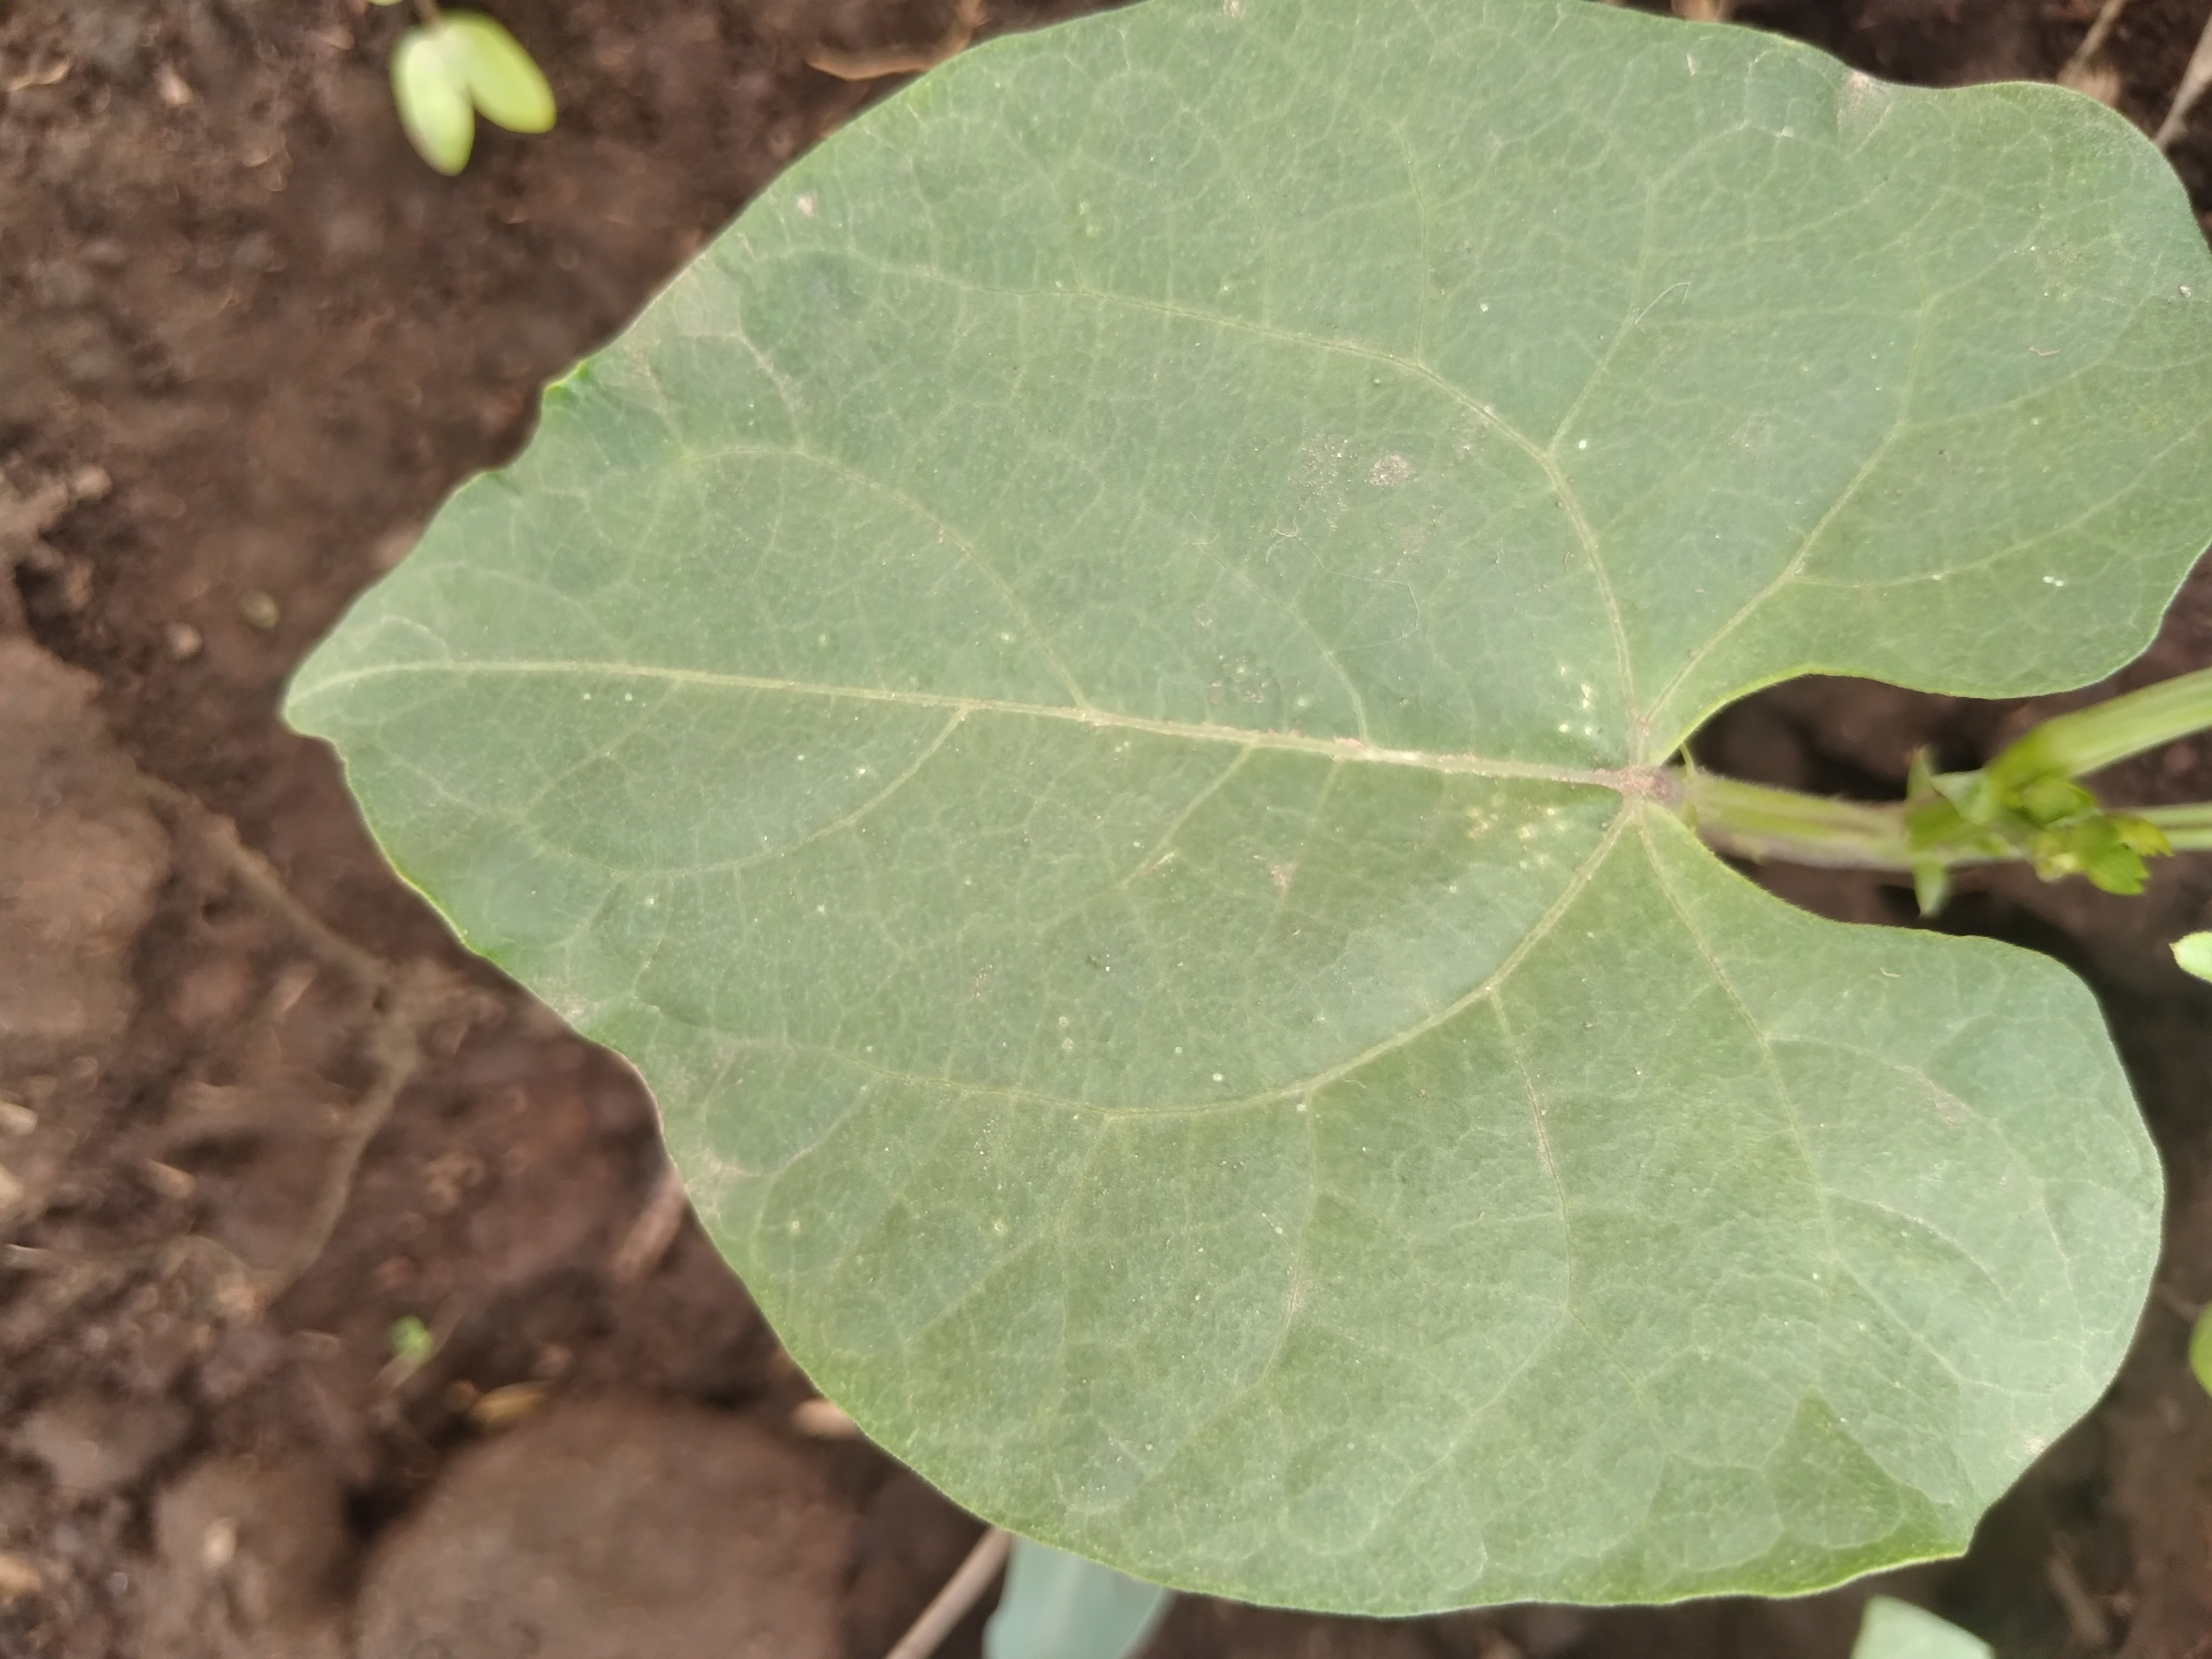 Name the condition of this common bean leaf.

healthy
